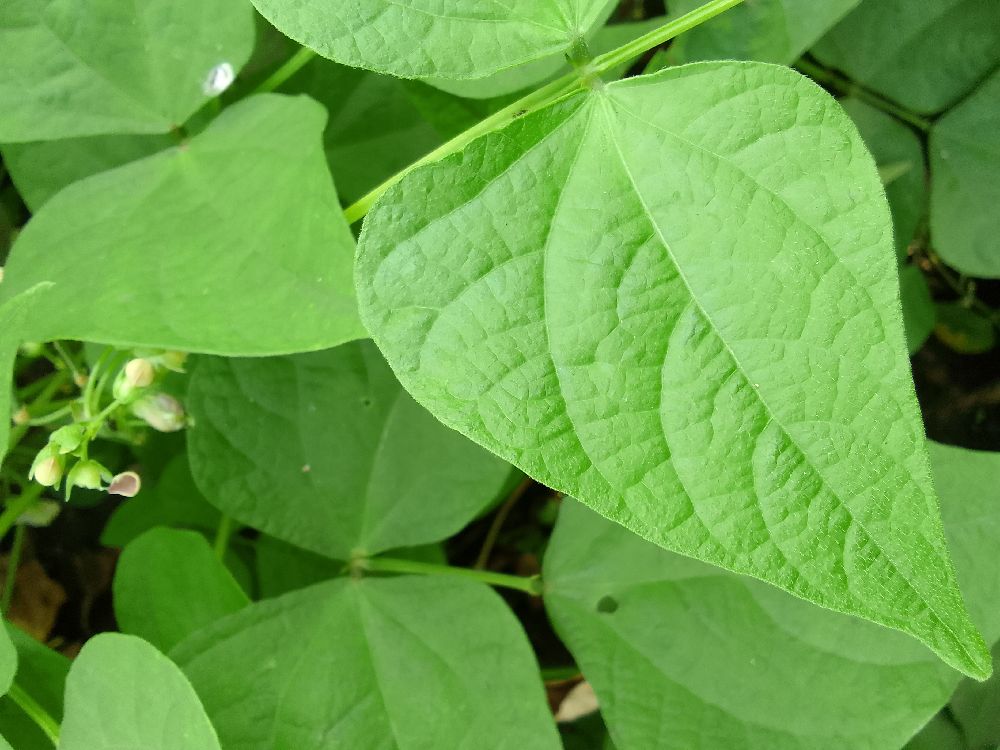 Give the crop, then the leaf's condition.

common bean, healthy
